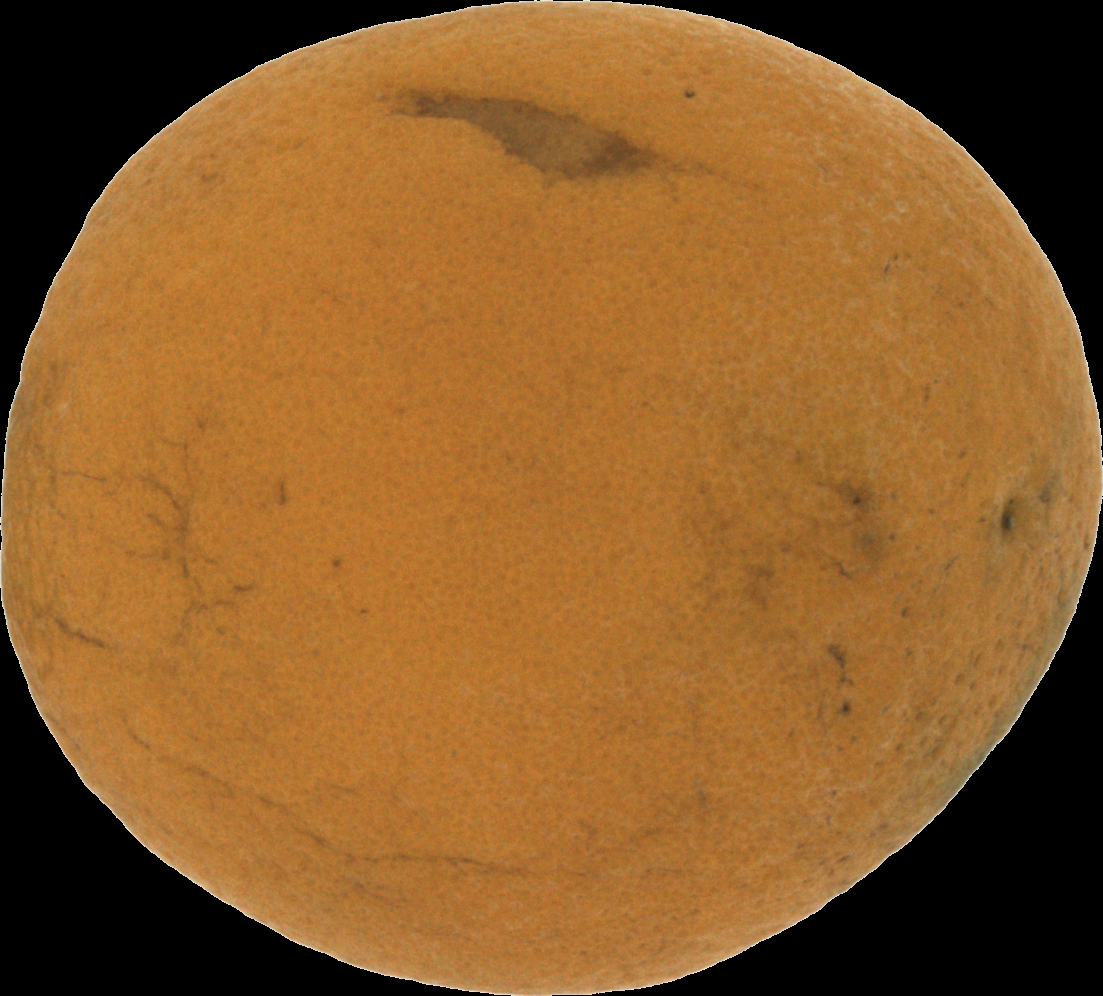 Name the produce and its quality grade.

orange, bad
